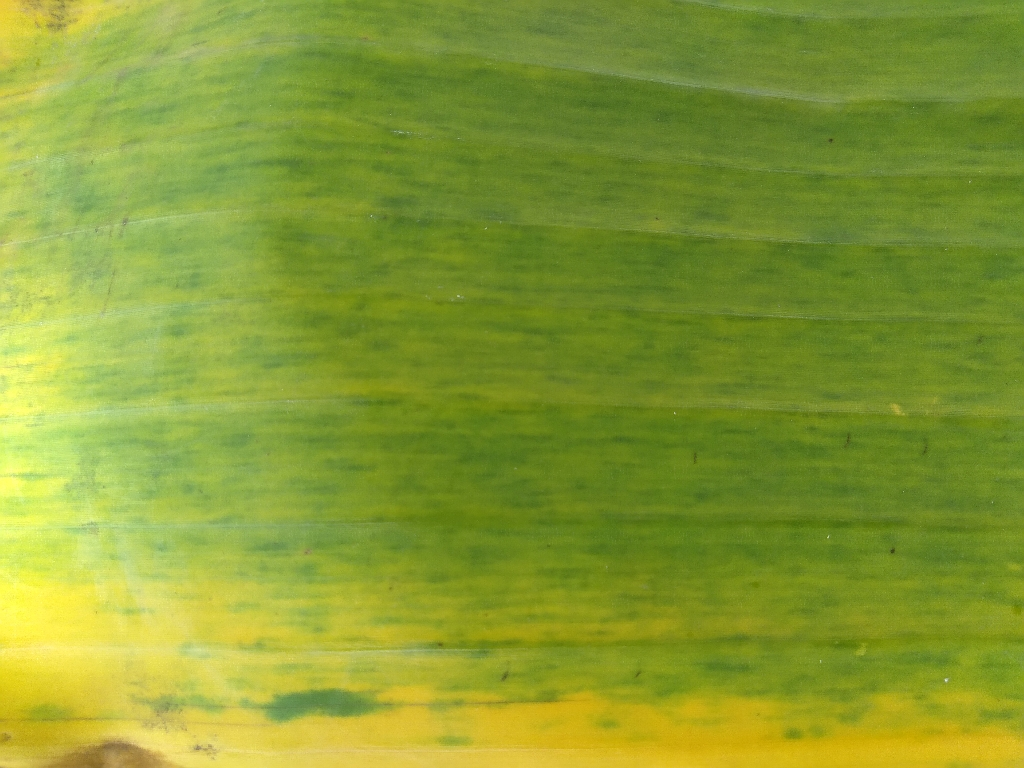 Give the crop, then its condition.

banana, fusarium wilt race 1
